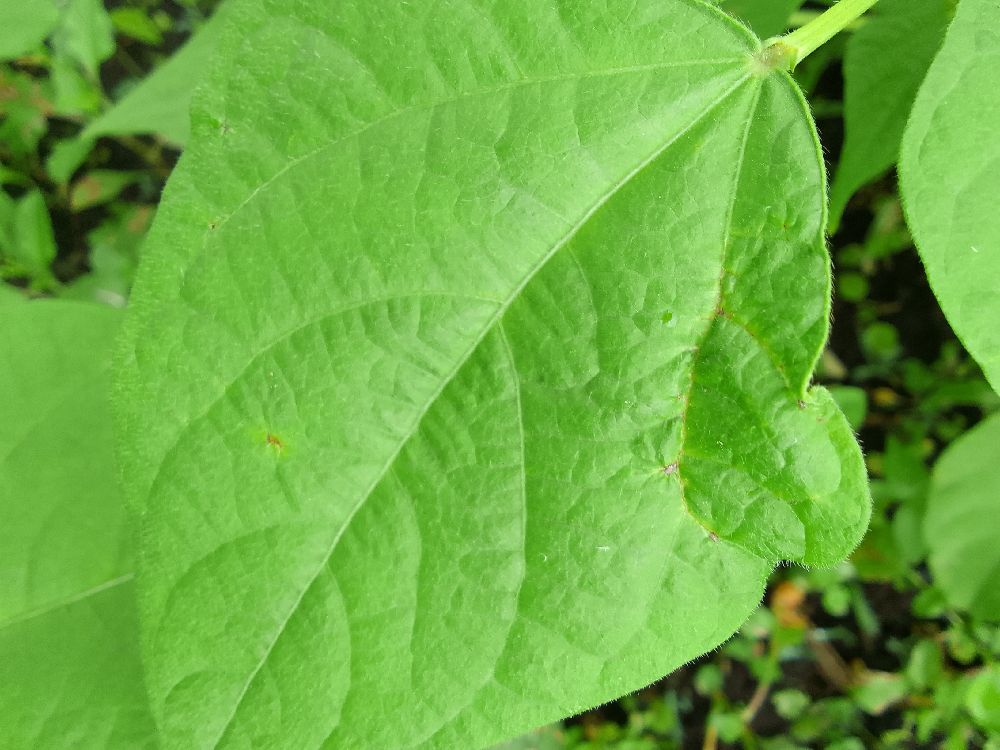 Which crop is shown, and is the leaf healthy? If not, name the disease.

common bean, healthy
